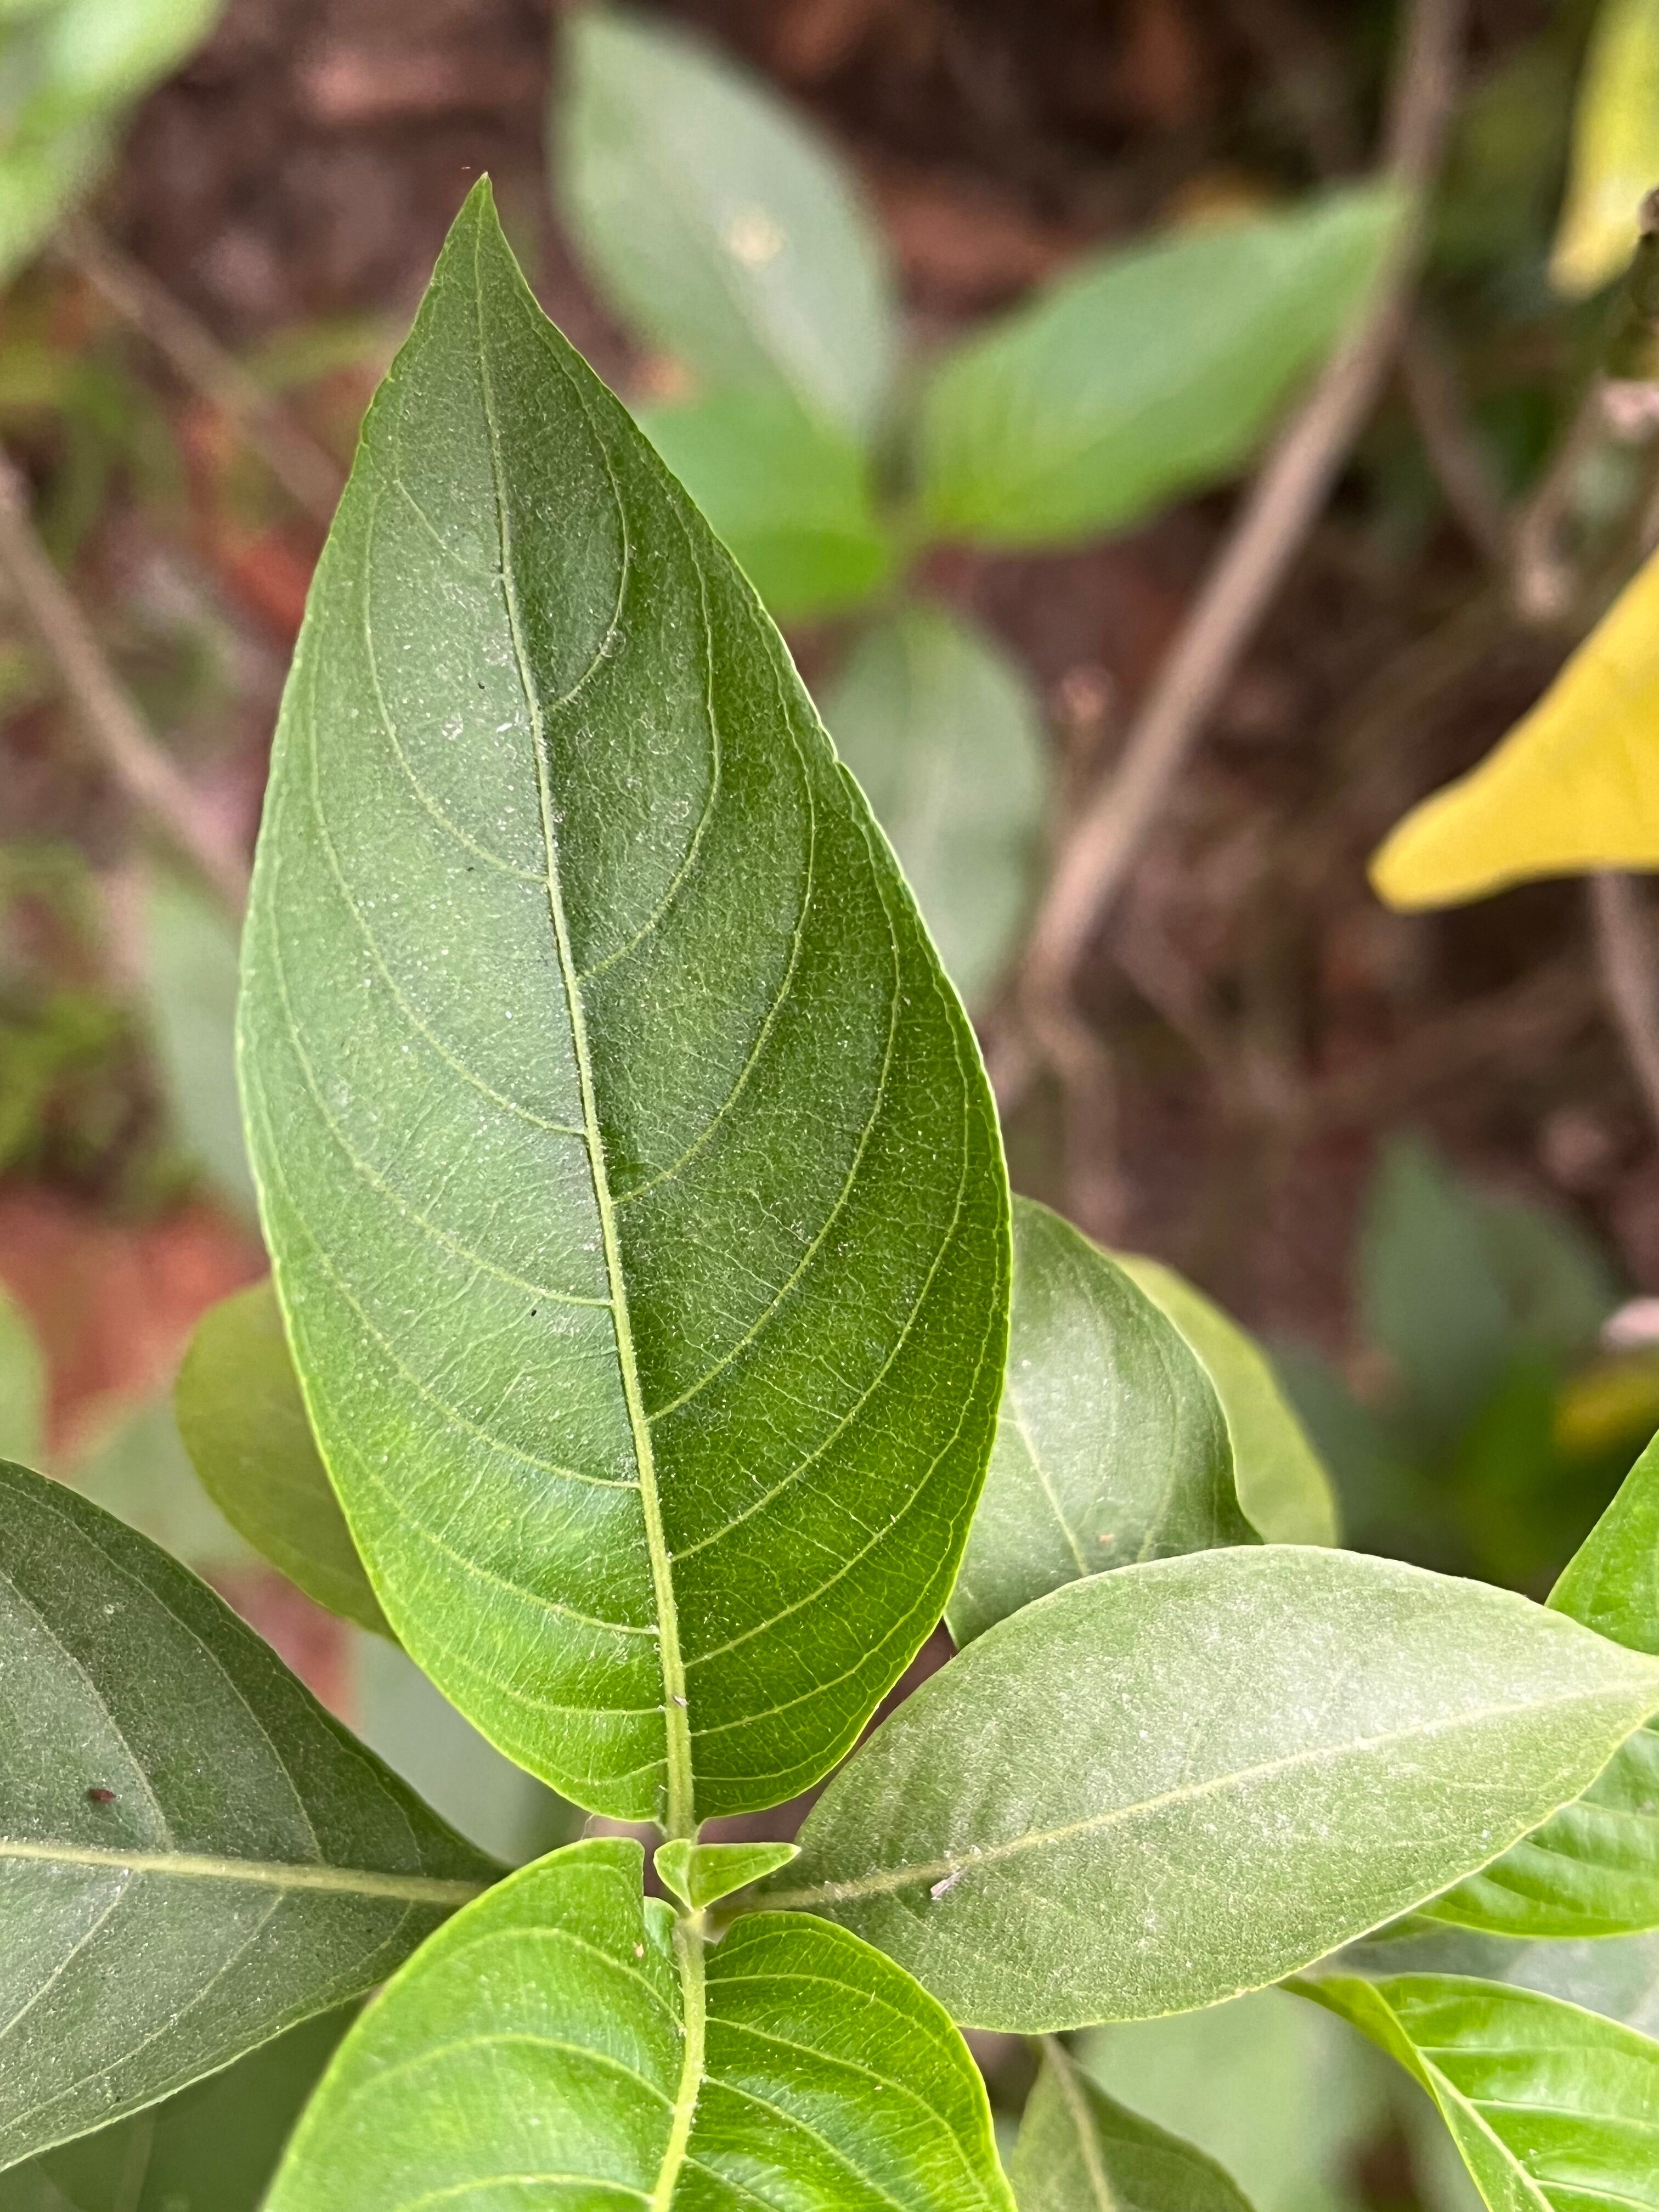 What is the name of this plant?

vasaka
